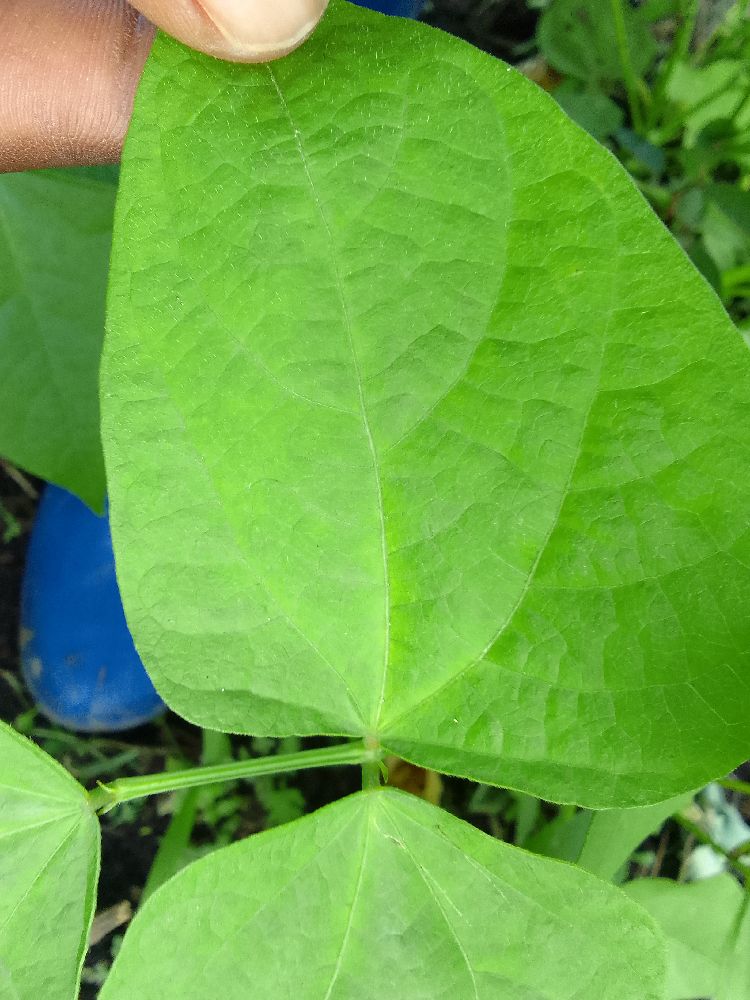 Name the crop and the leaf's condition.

common bean, healthy
